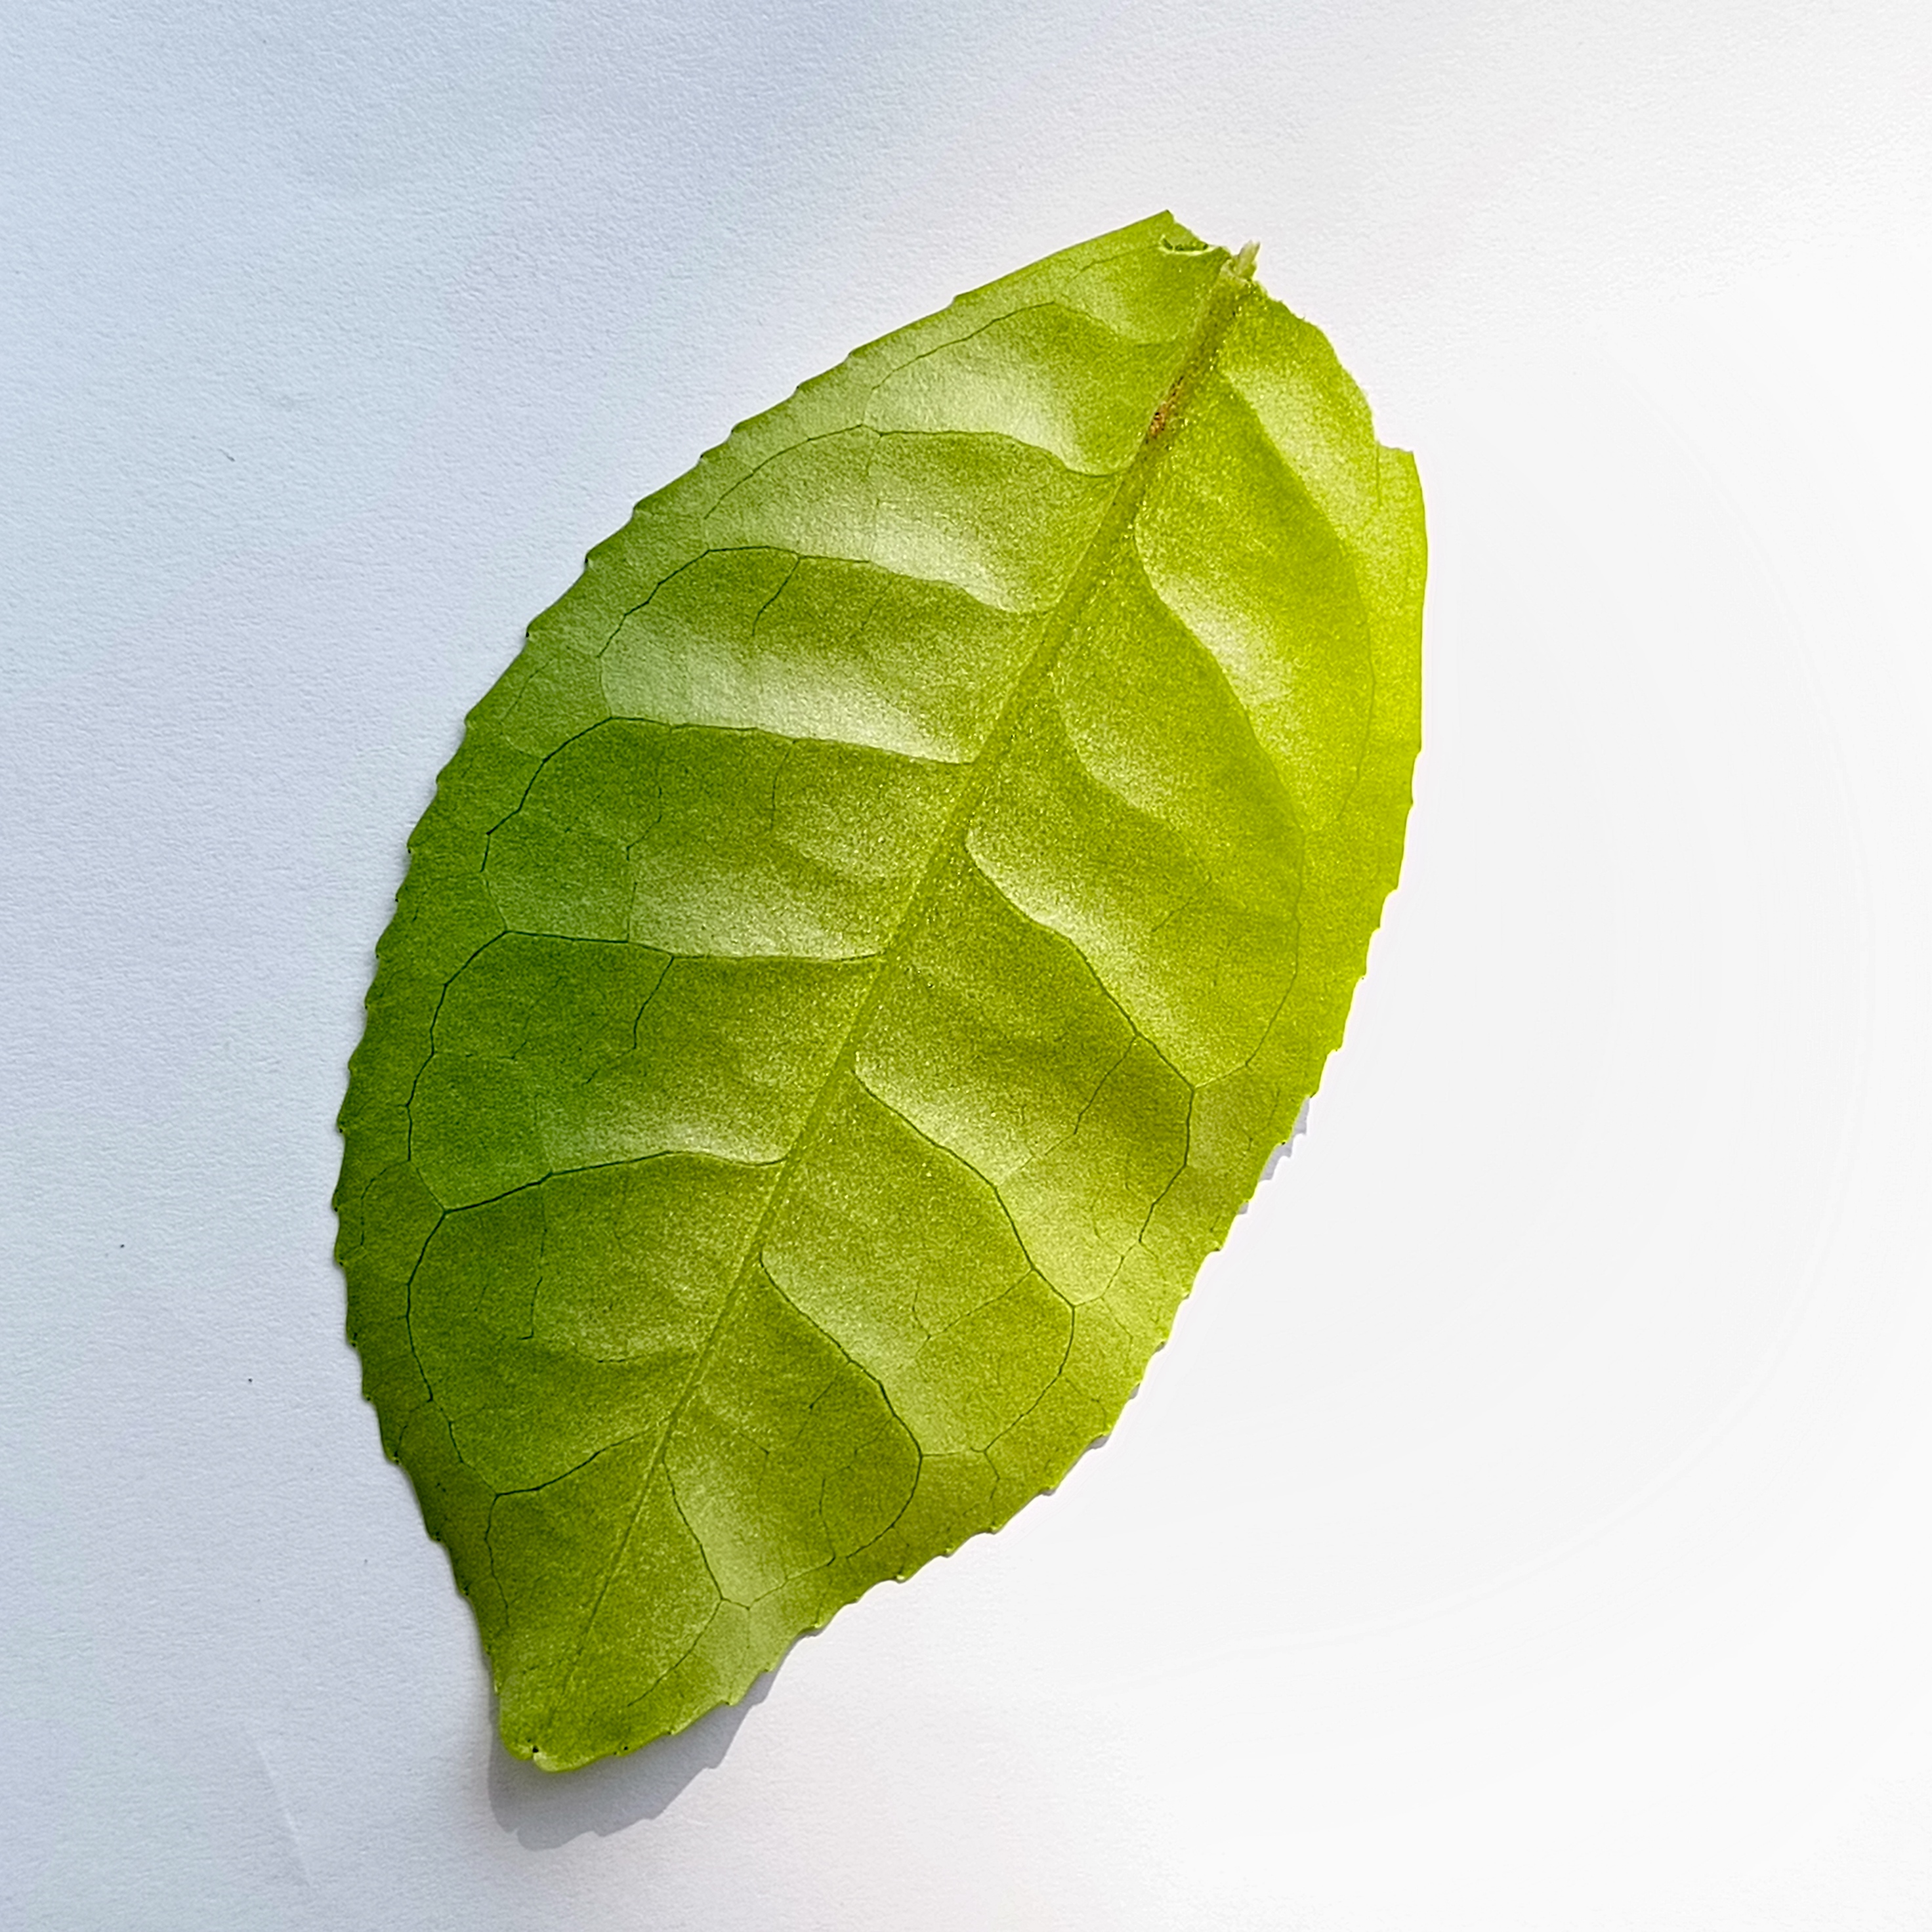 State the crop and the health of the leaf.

tea, healthy
